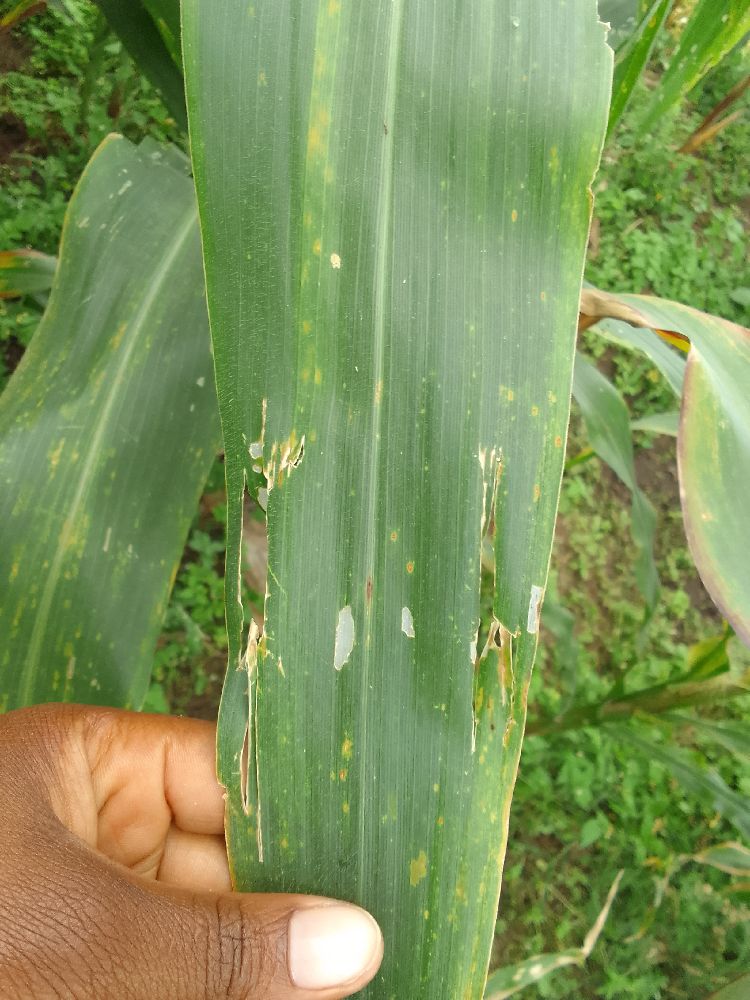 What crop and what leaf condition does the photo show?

maize, maize lethal necrosis
